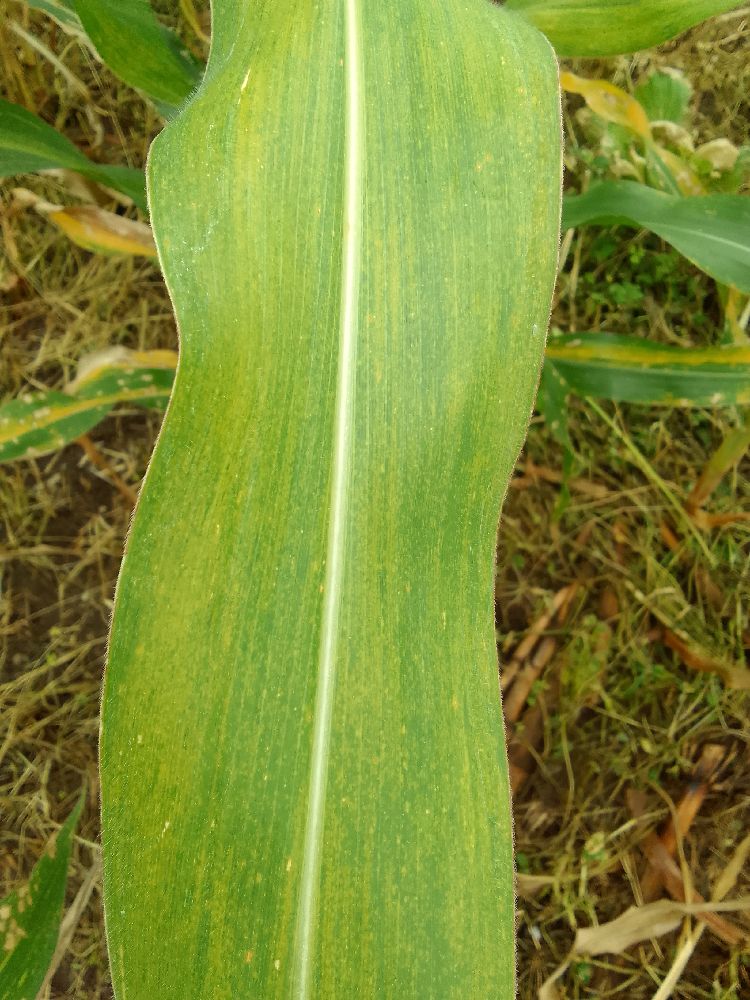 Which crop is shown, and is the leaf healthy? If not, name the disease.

maize, maize lethal necrosis
